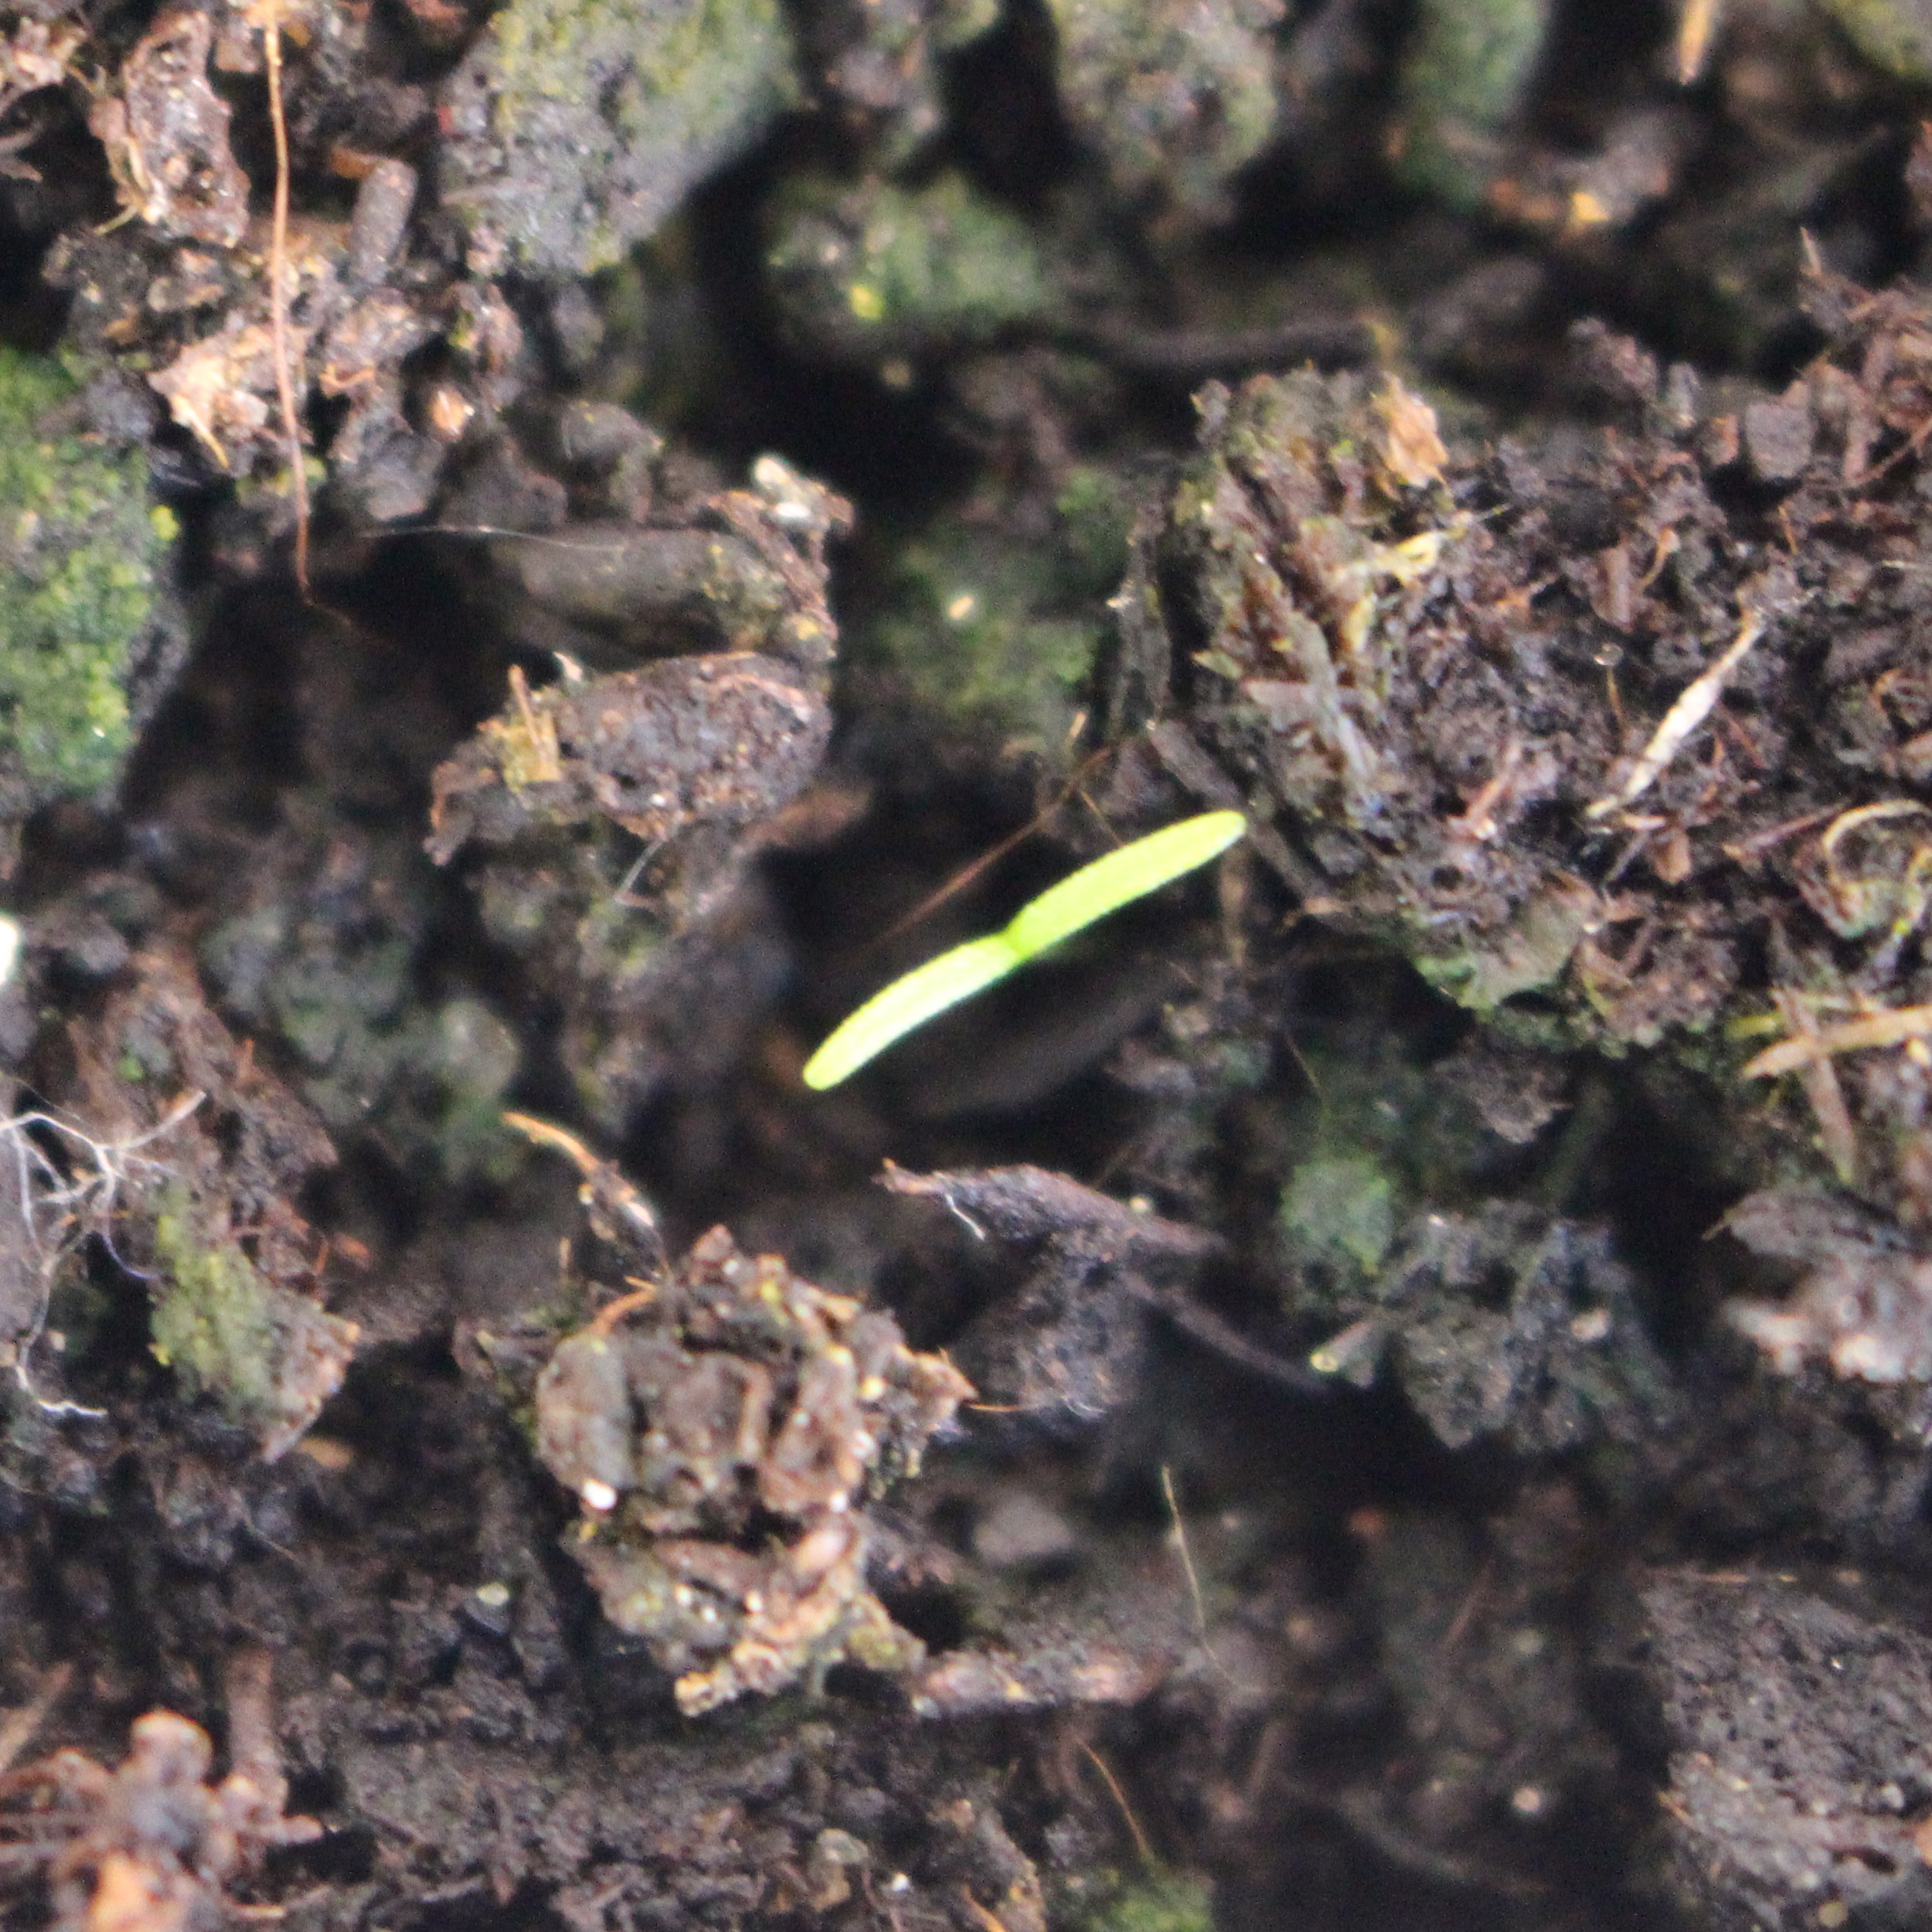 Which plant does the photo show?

Papaver rhoeas
